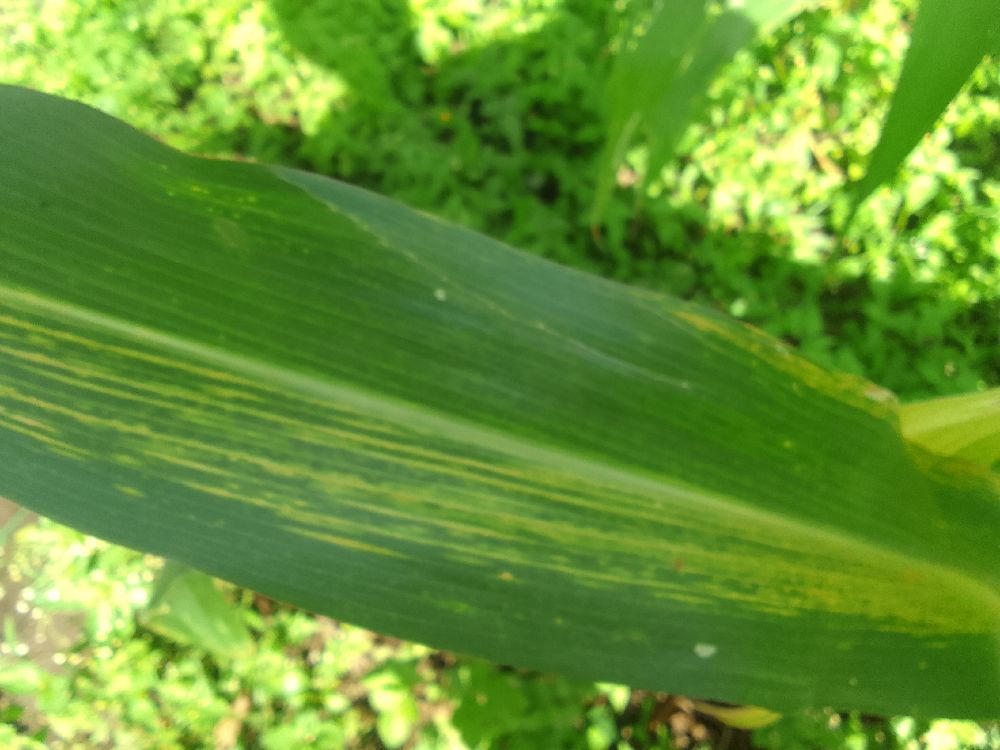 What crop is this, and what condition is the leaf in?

maize, maize lethal necrosis
